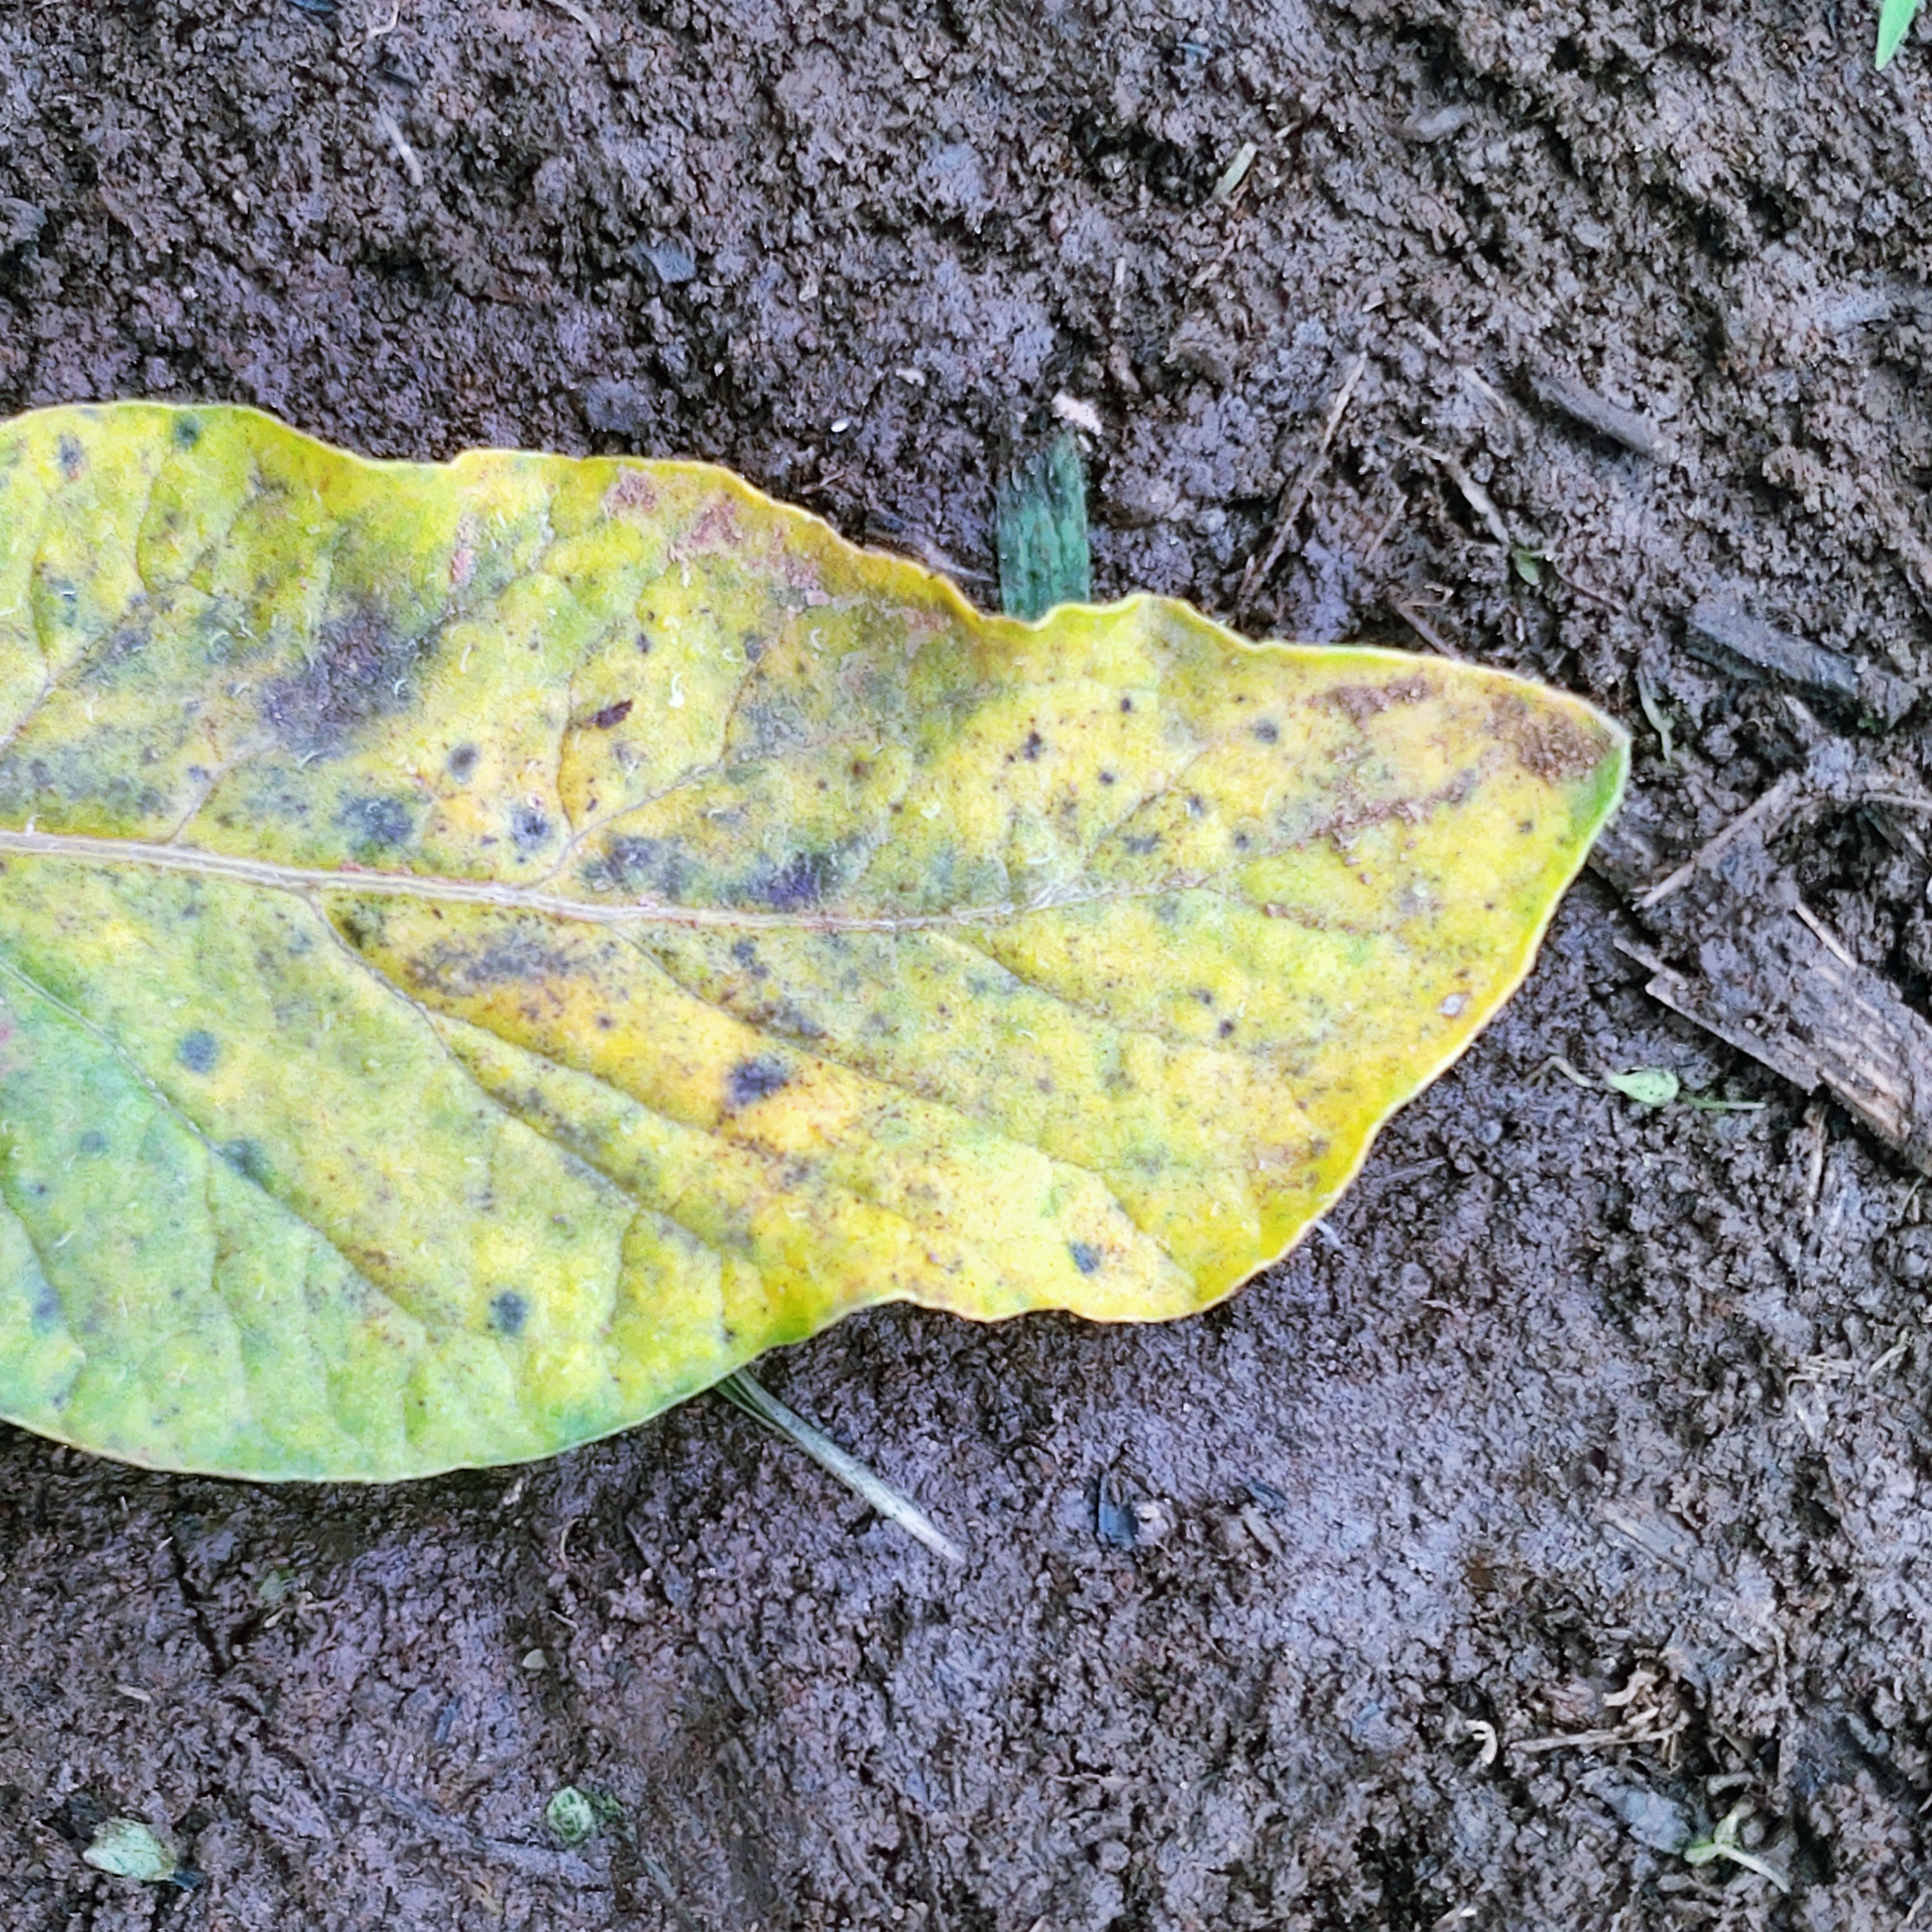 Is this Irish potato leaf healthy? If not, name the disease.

late blight
